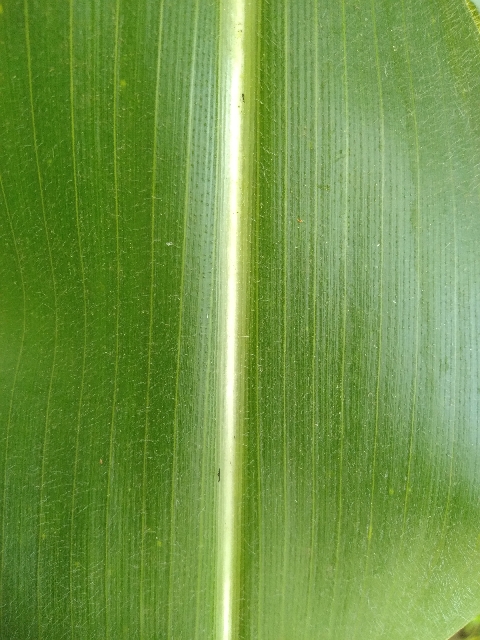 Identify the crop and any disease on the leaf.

maize, healthy
